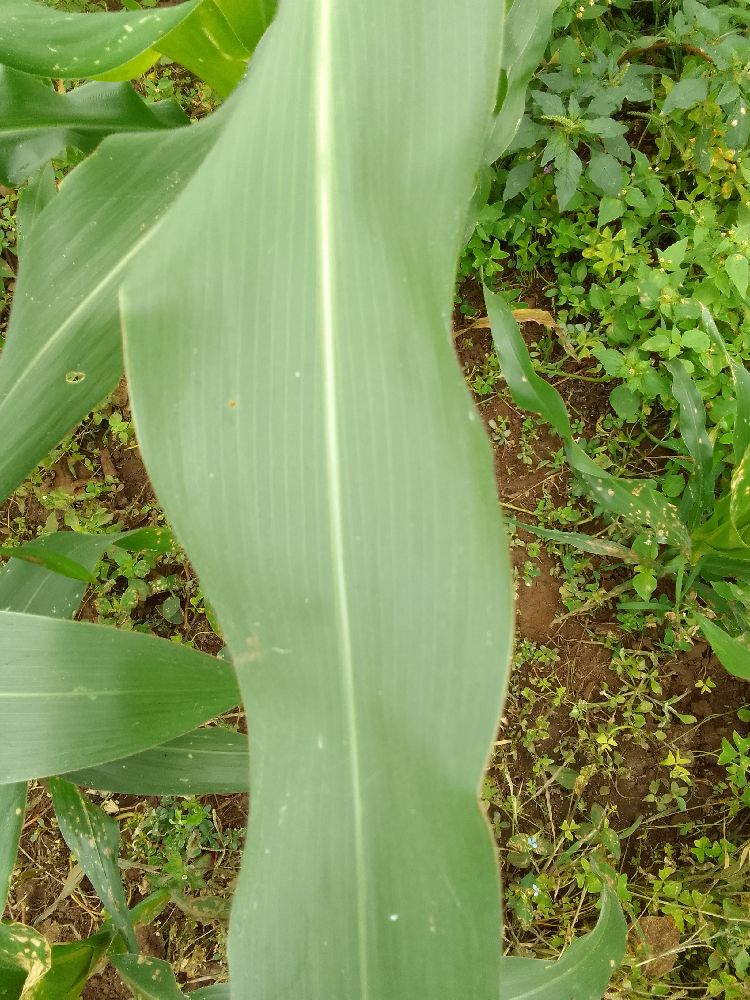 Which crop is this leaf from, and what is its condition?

maize, healthy
